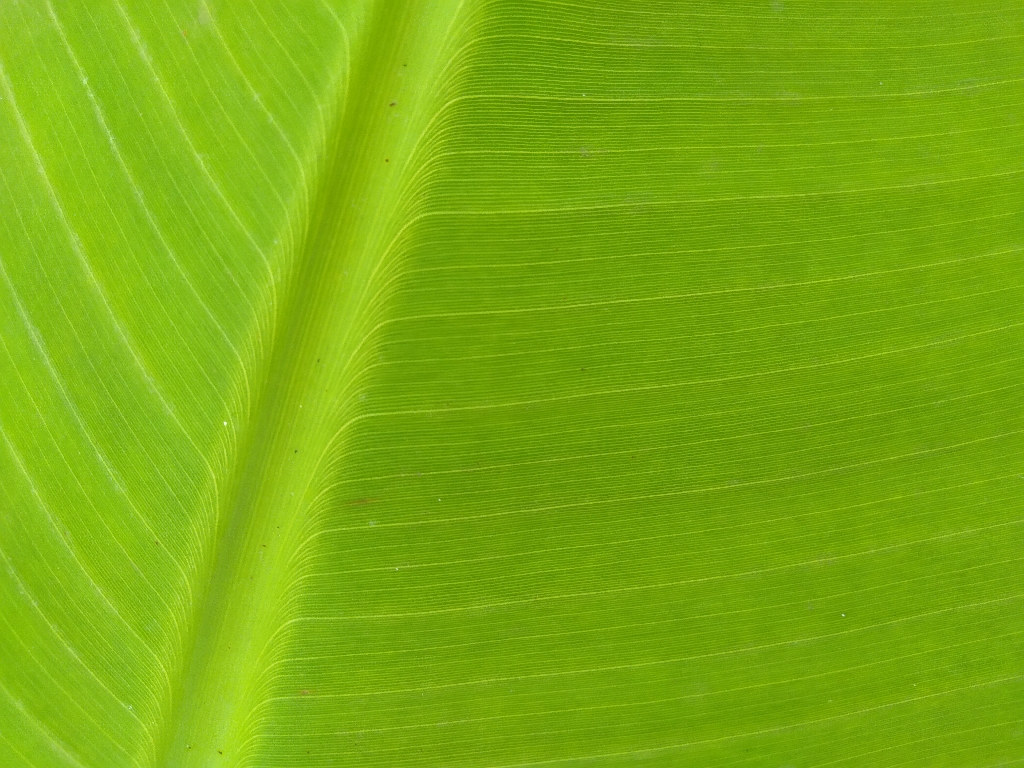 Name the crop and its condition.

banana, healthy
